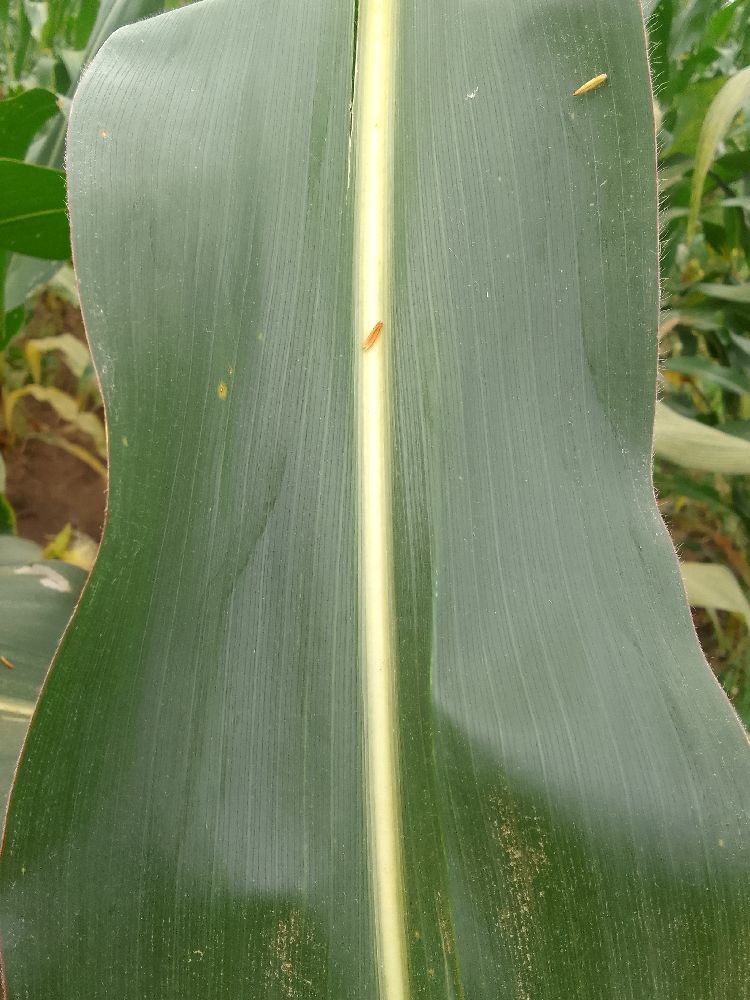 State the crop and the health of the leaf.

maize, healthy
